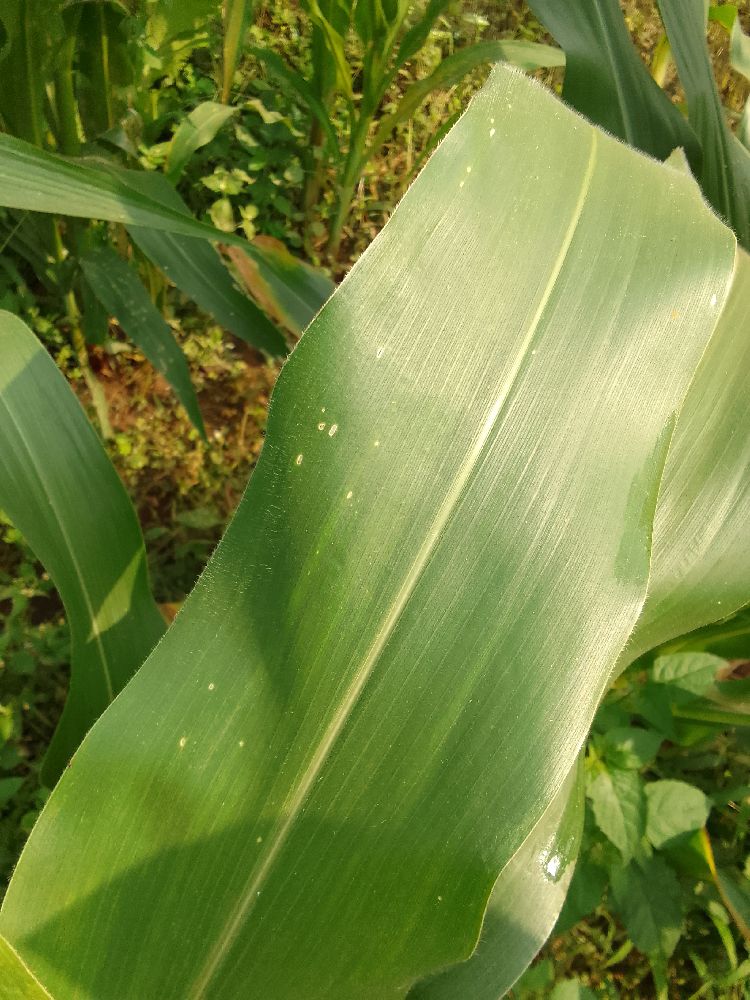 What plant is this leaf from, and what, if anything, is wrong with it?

maize, healthy
